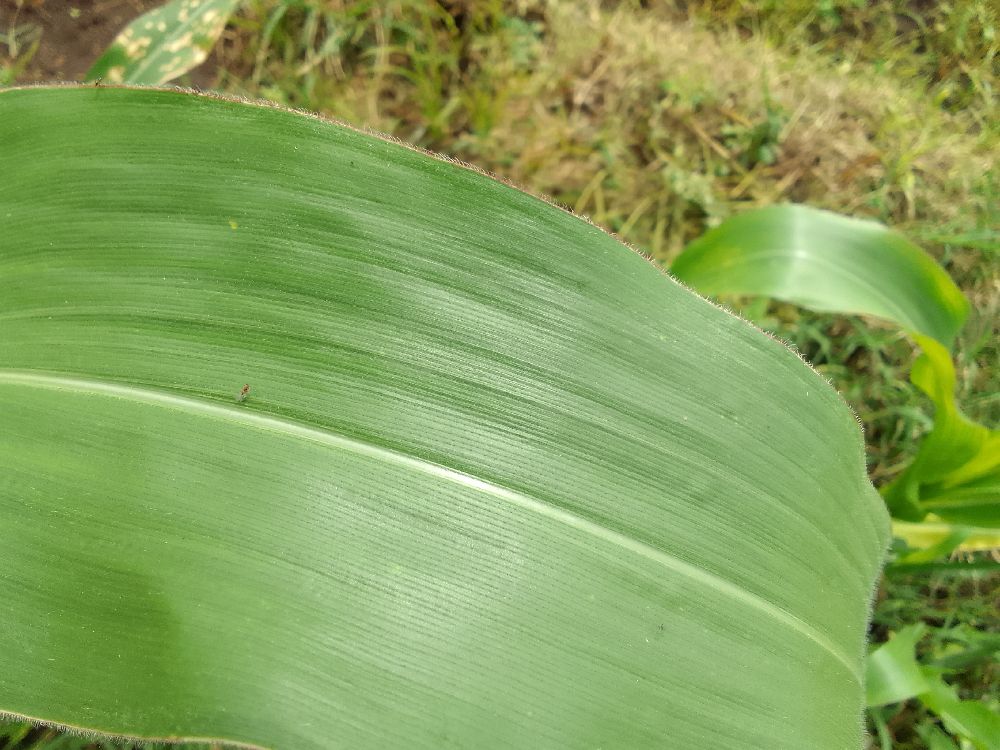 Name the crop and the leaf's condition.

maize, healthy
